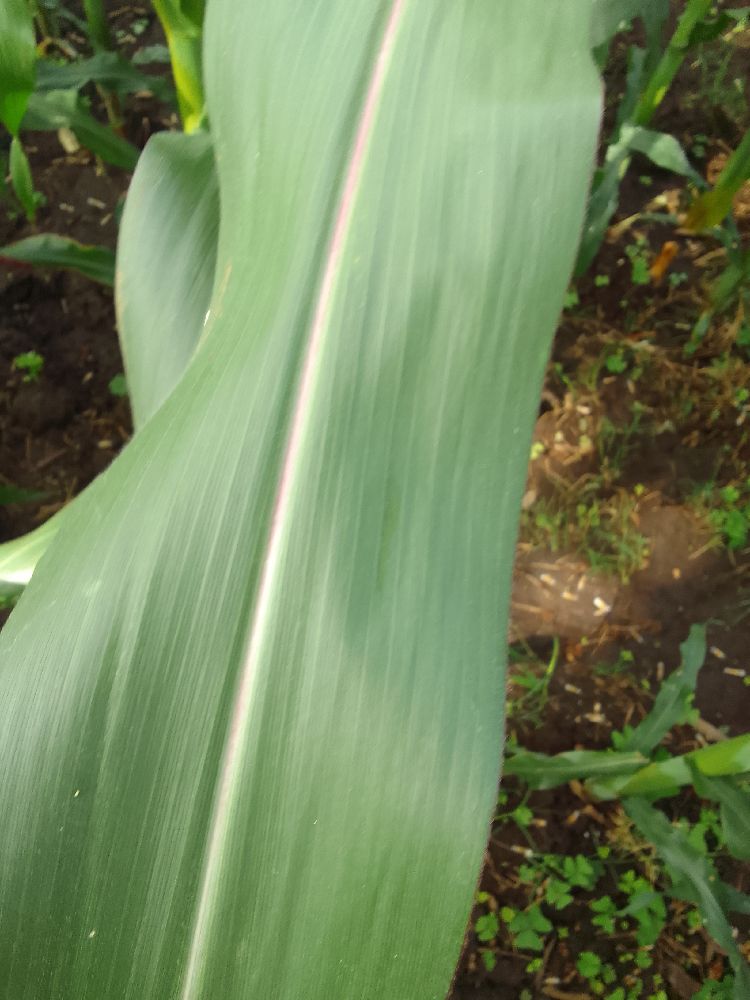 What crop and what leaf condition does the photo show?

maize, healthy
